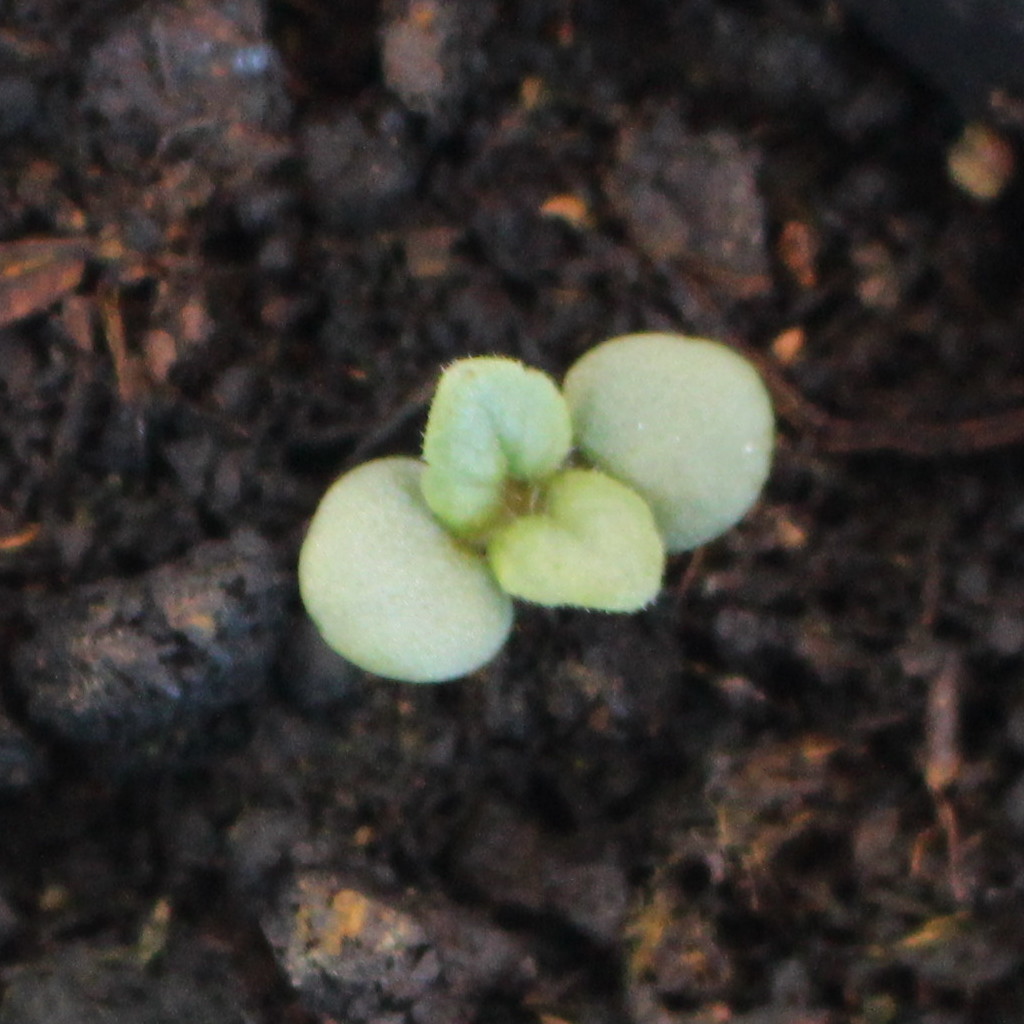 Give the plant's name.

Veronica persica
